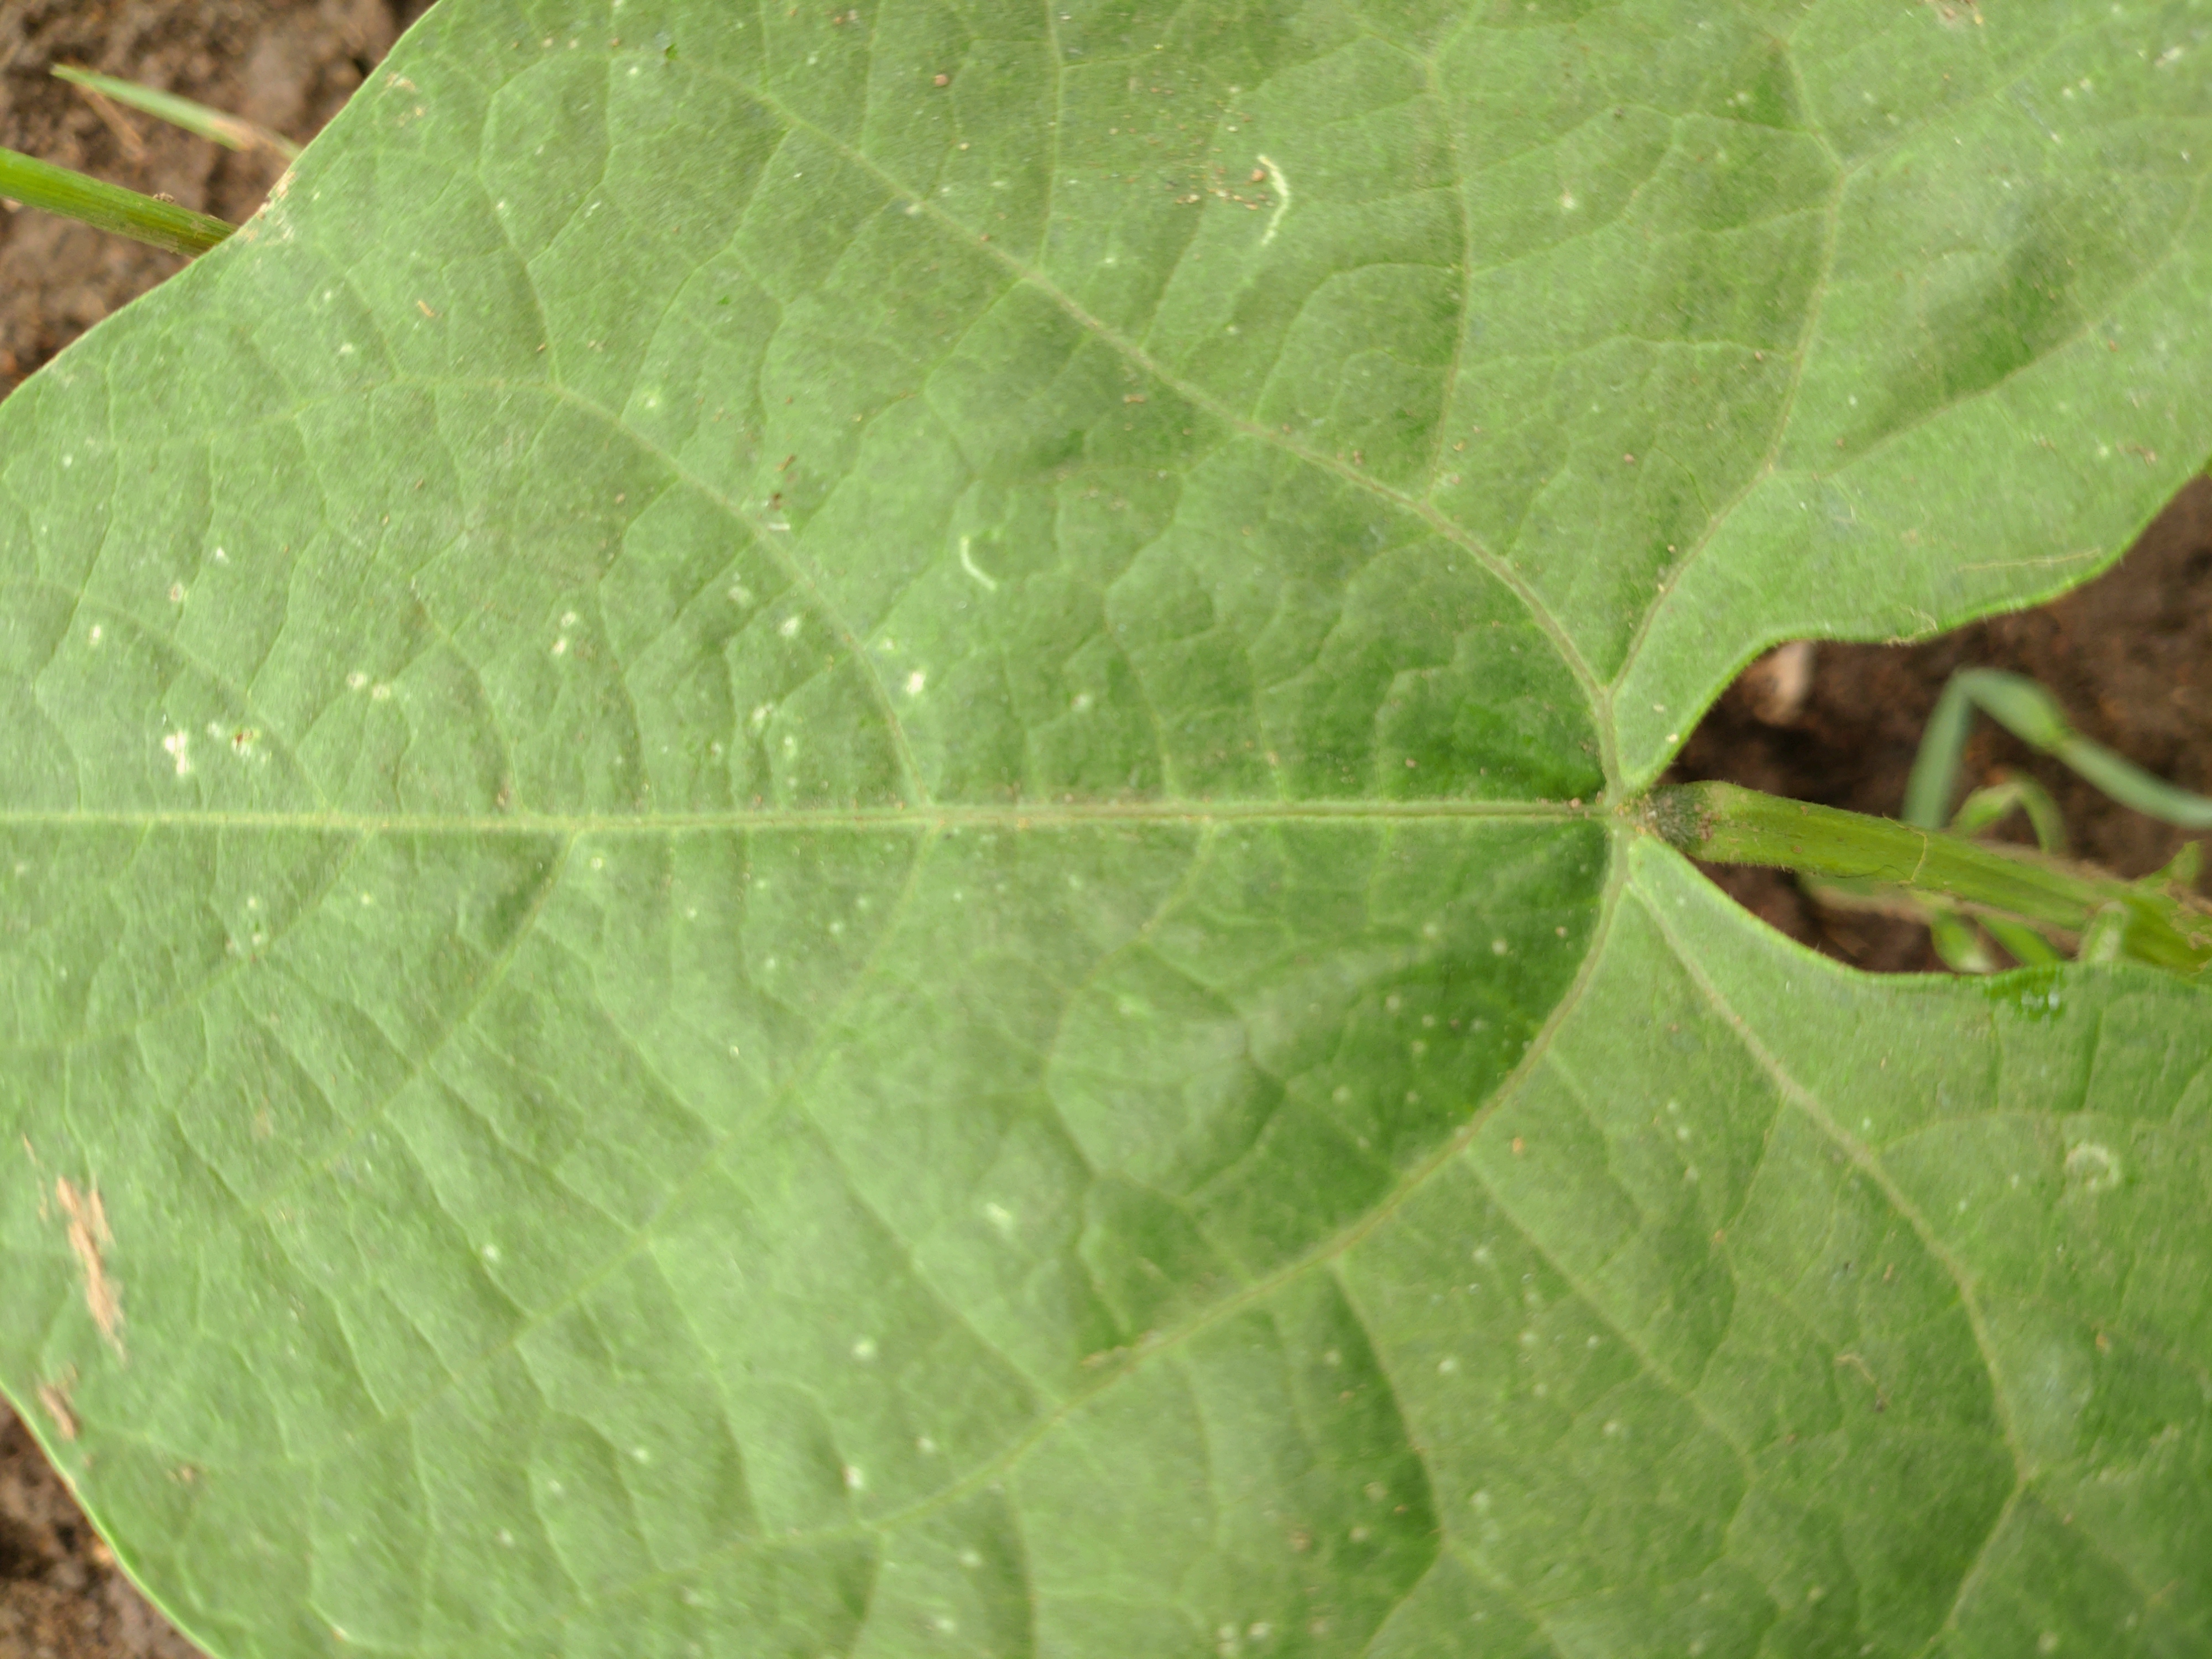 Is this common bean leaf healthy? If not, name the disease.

healthy
